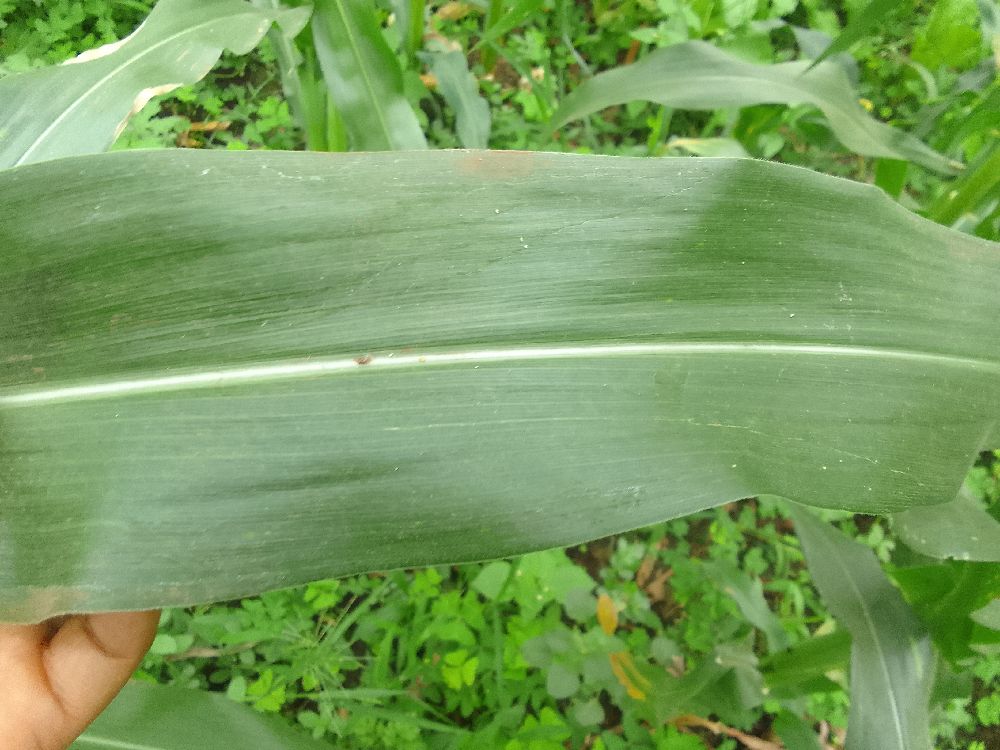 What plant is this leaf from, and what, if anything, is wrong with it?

maize, healthy
